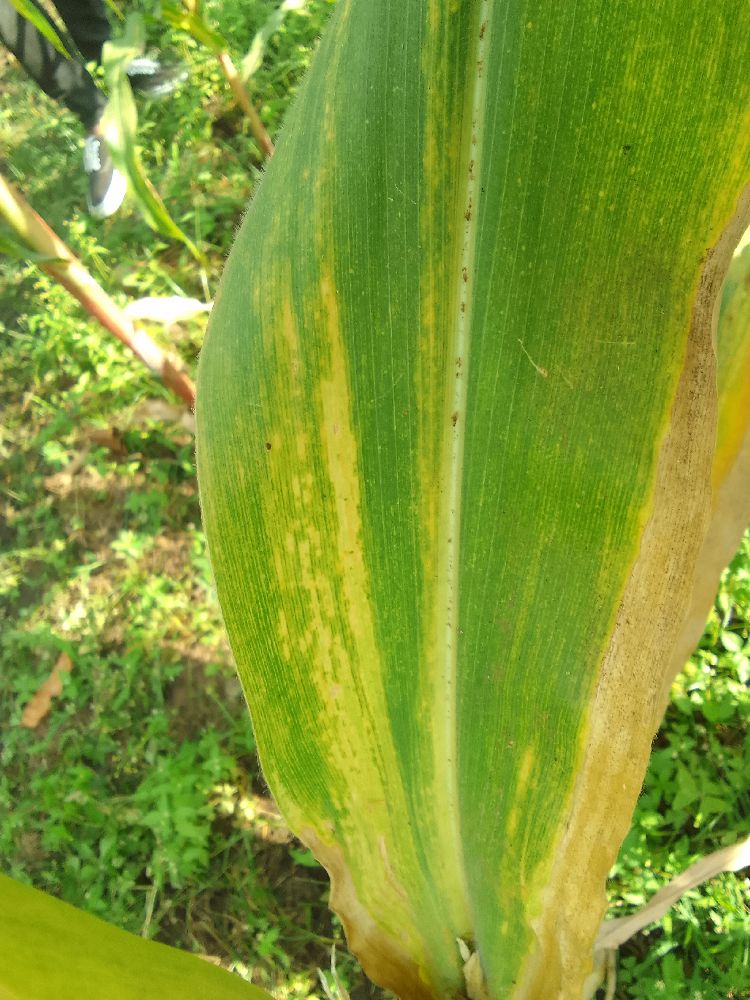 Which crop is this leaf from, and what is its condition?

maize, maize lethal necrosis
